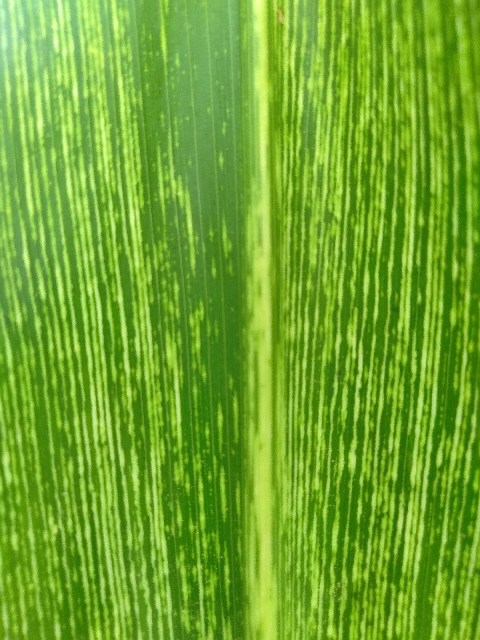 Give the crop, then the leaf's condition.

maize, maize streak virus
